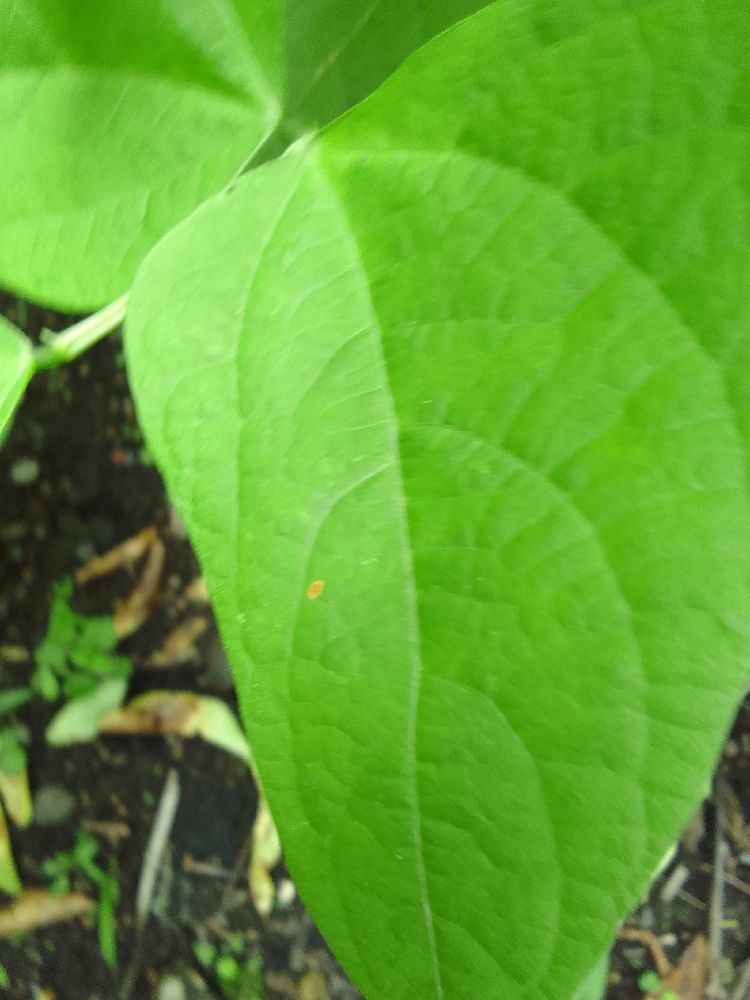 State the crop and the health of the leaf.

common bean, healthy
